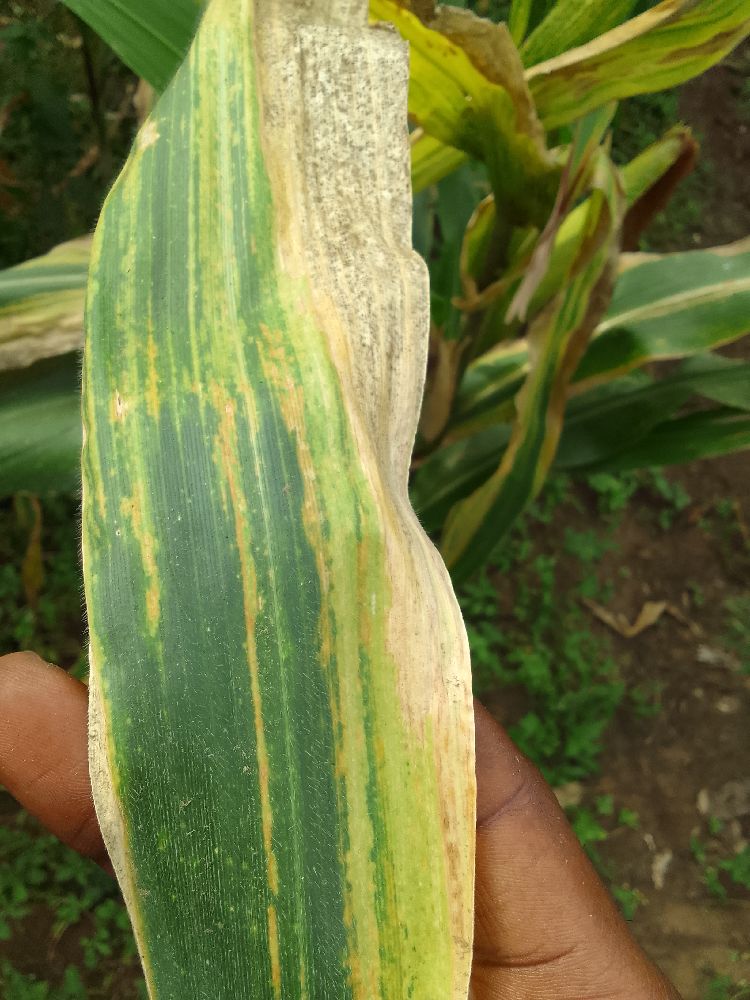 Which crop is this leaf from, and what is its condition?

maize, maize lethal necrosis
